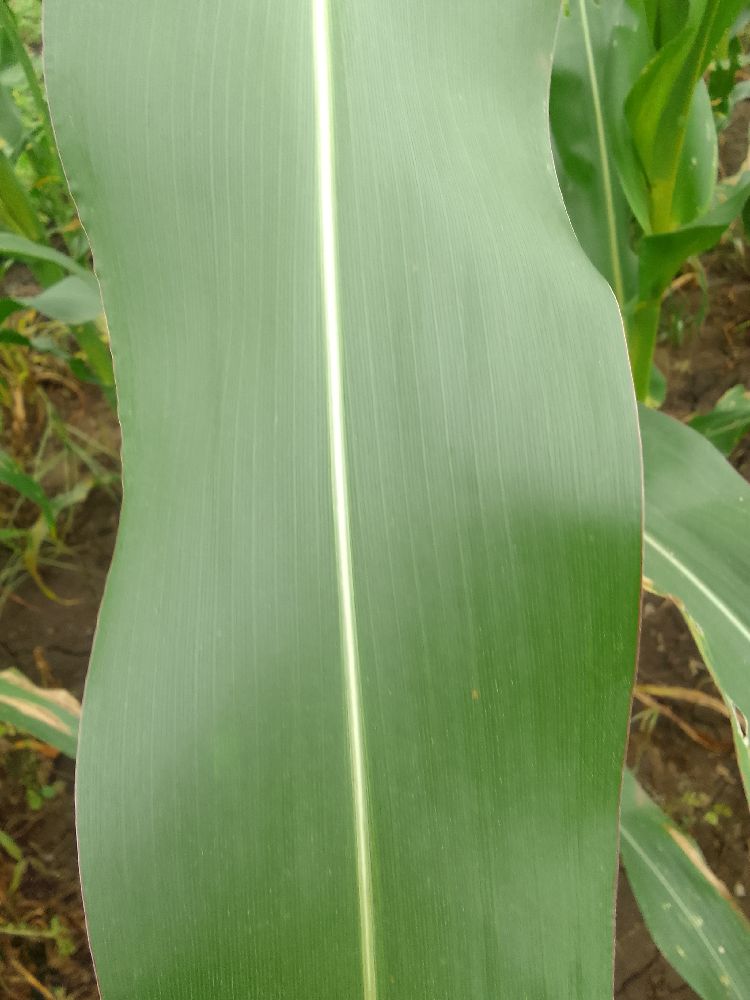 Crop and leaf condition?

maize, healthy
